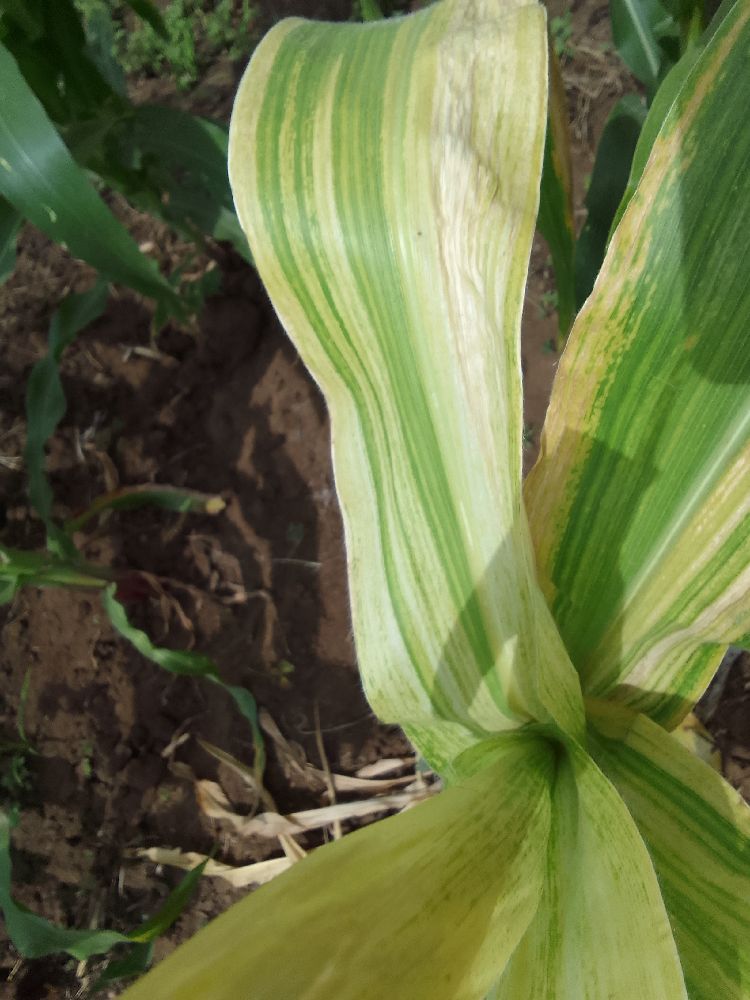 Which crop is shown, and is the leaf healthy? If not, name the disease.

maize, maize lethal necrosis
